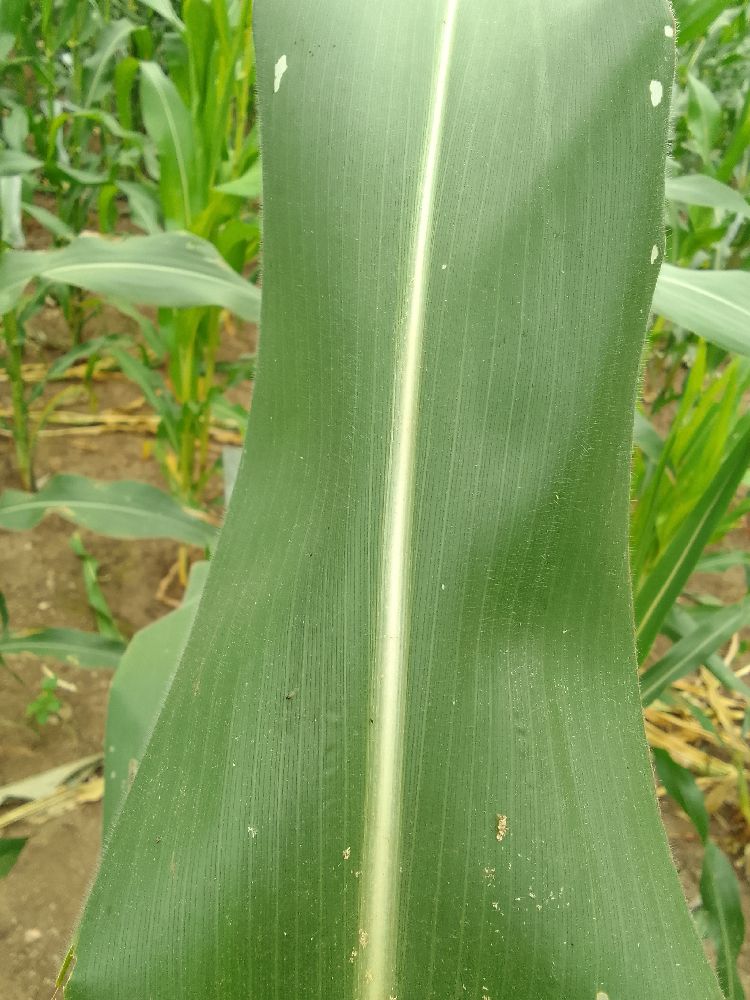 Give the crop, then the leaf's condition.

maize, healthy
